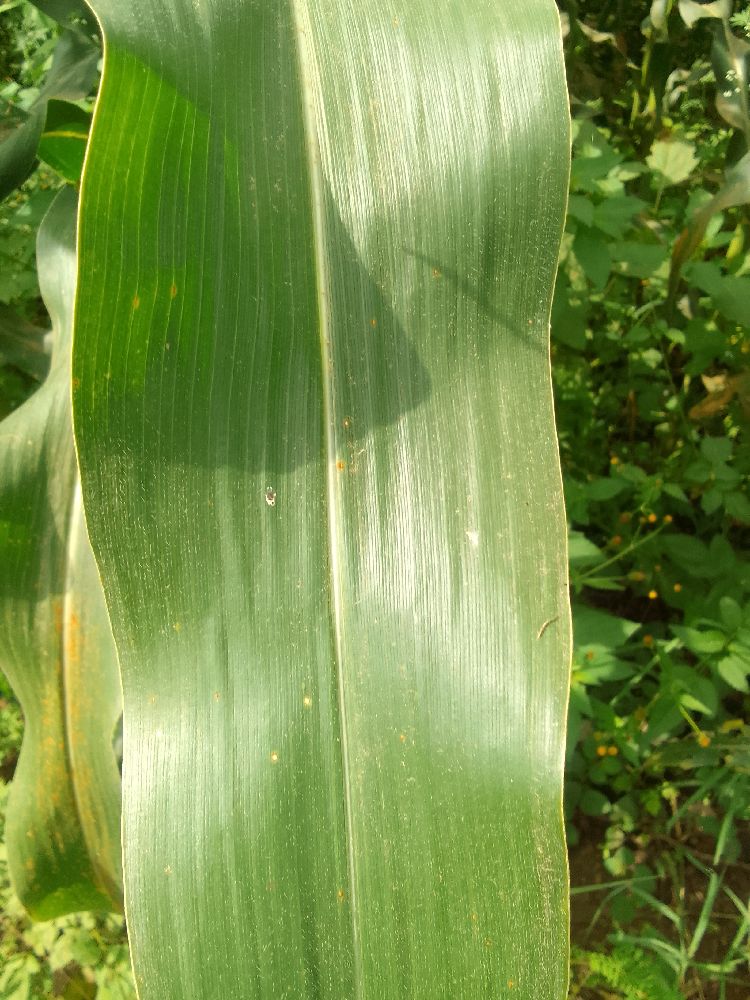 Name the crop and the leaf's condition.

maize, healthy
